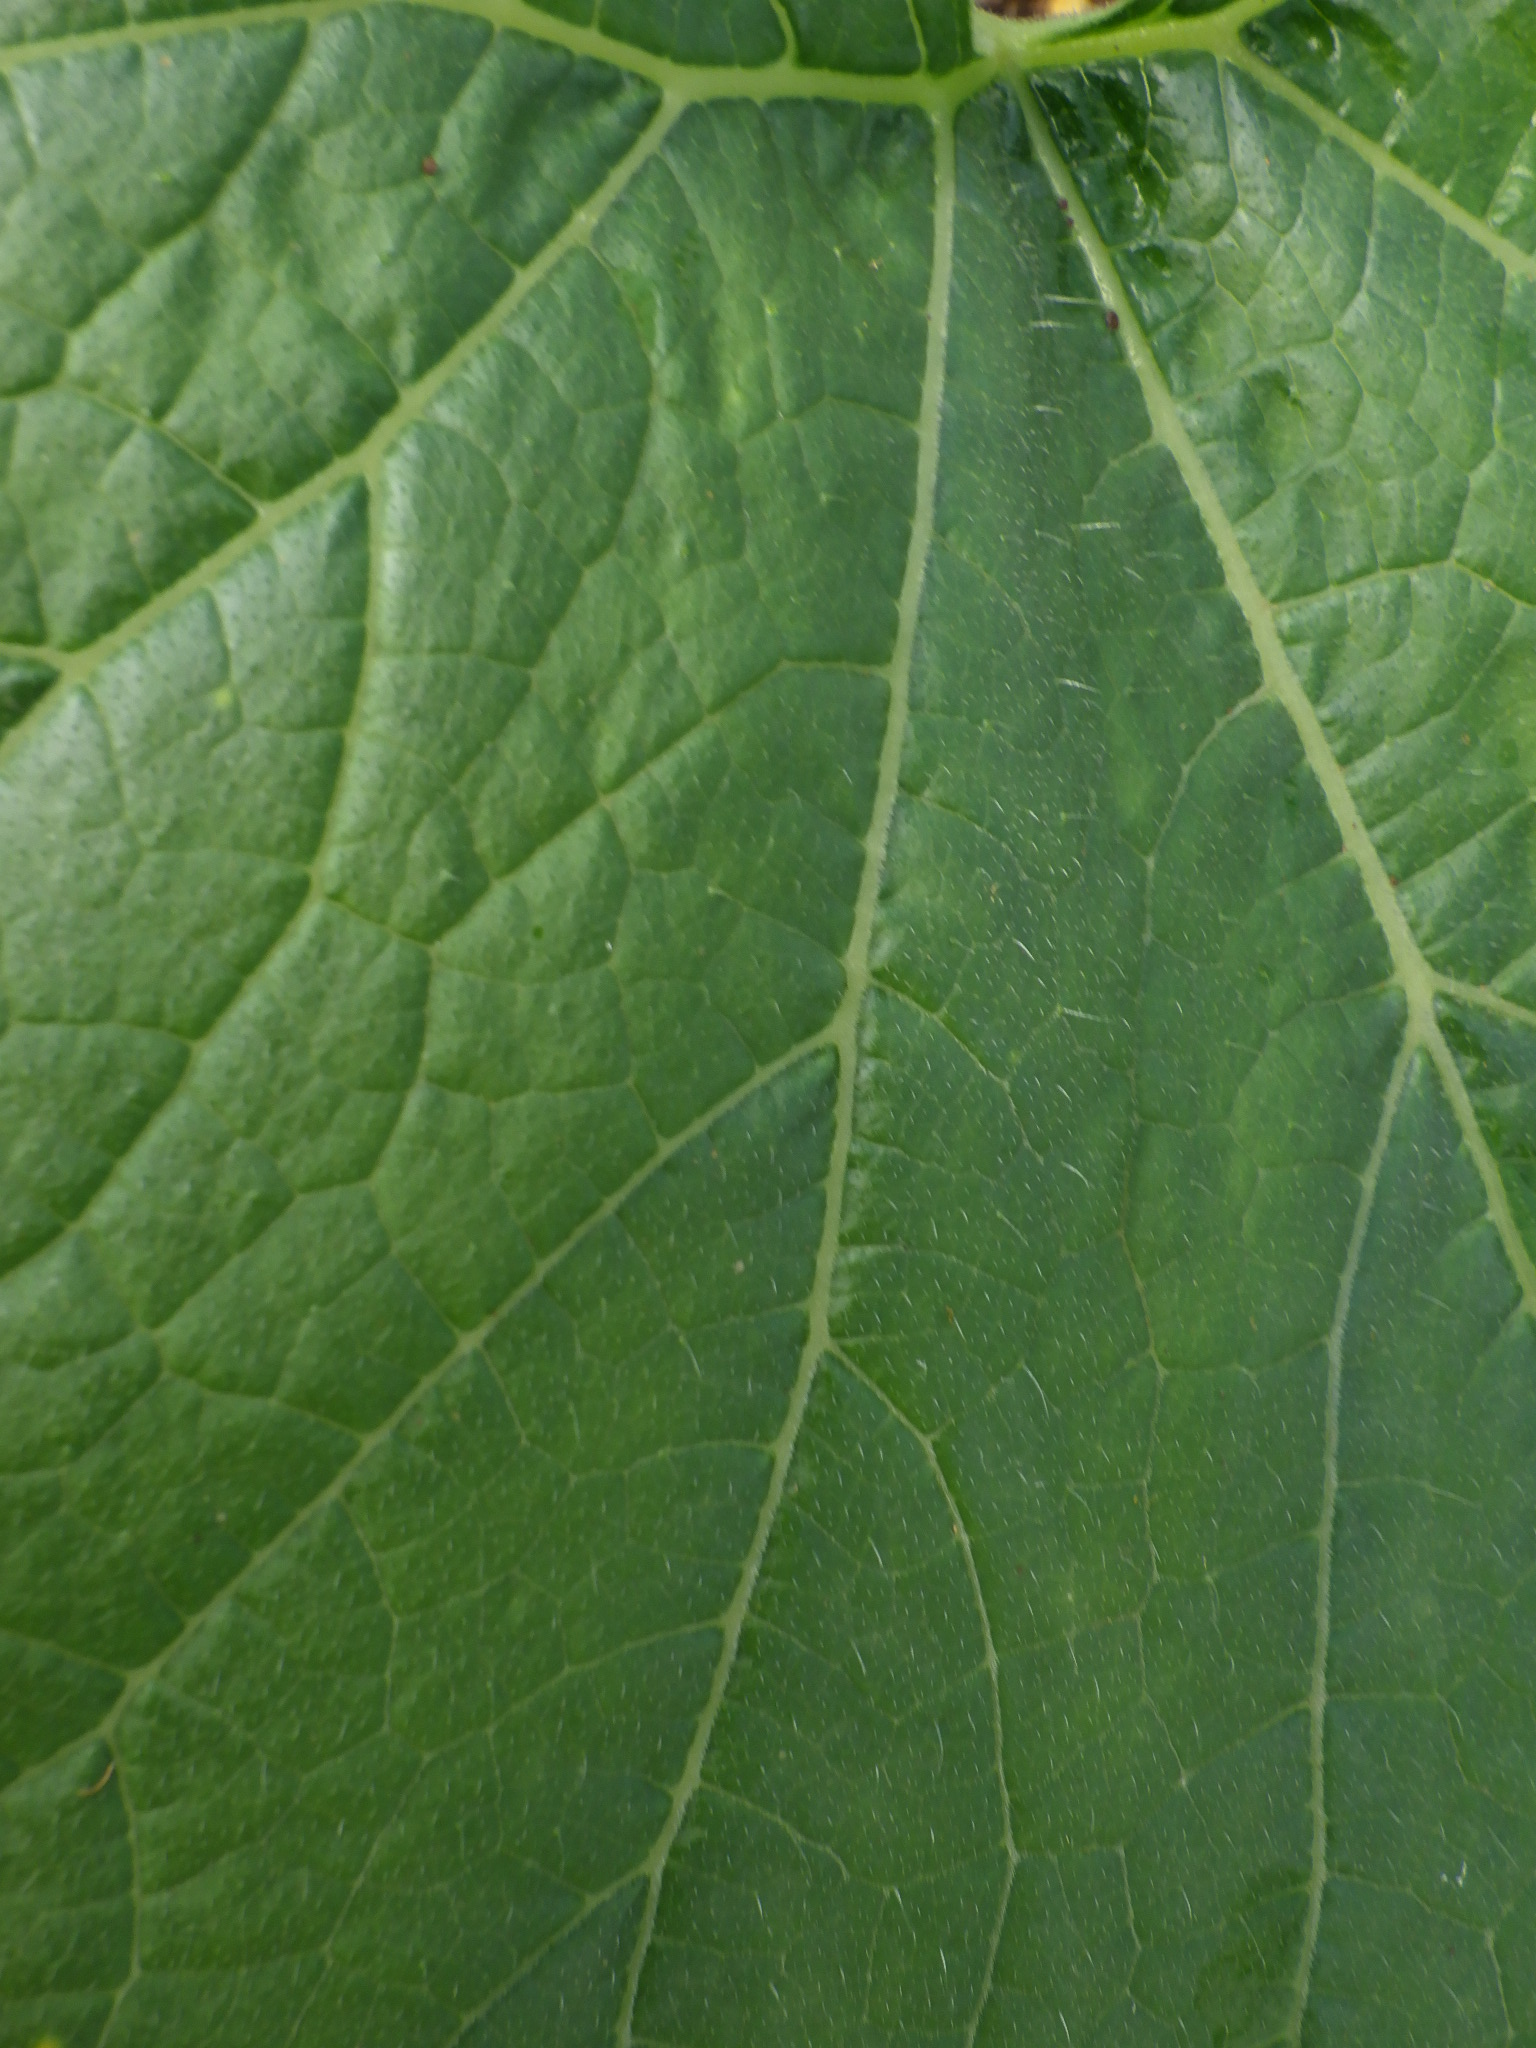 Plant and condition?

zucchini, healthy
